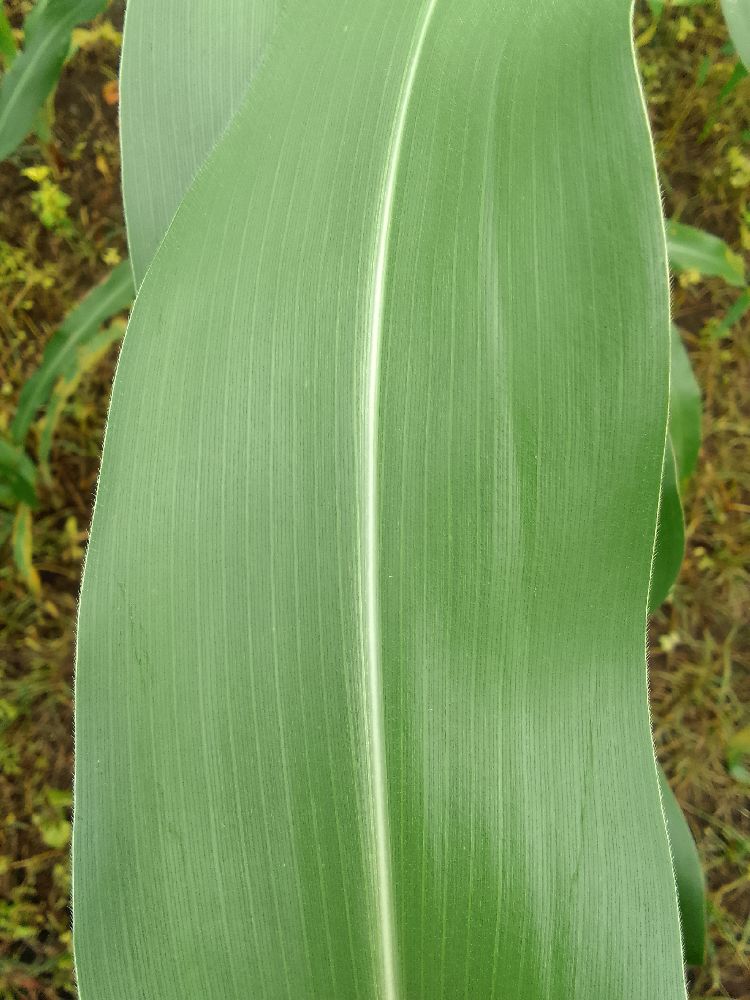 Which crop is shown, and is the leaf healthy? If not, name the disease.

maize, healthy
